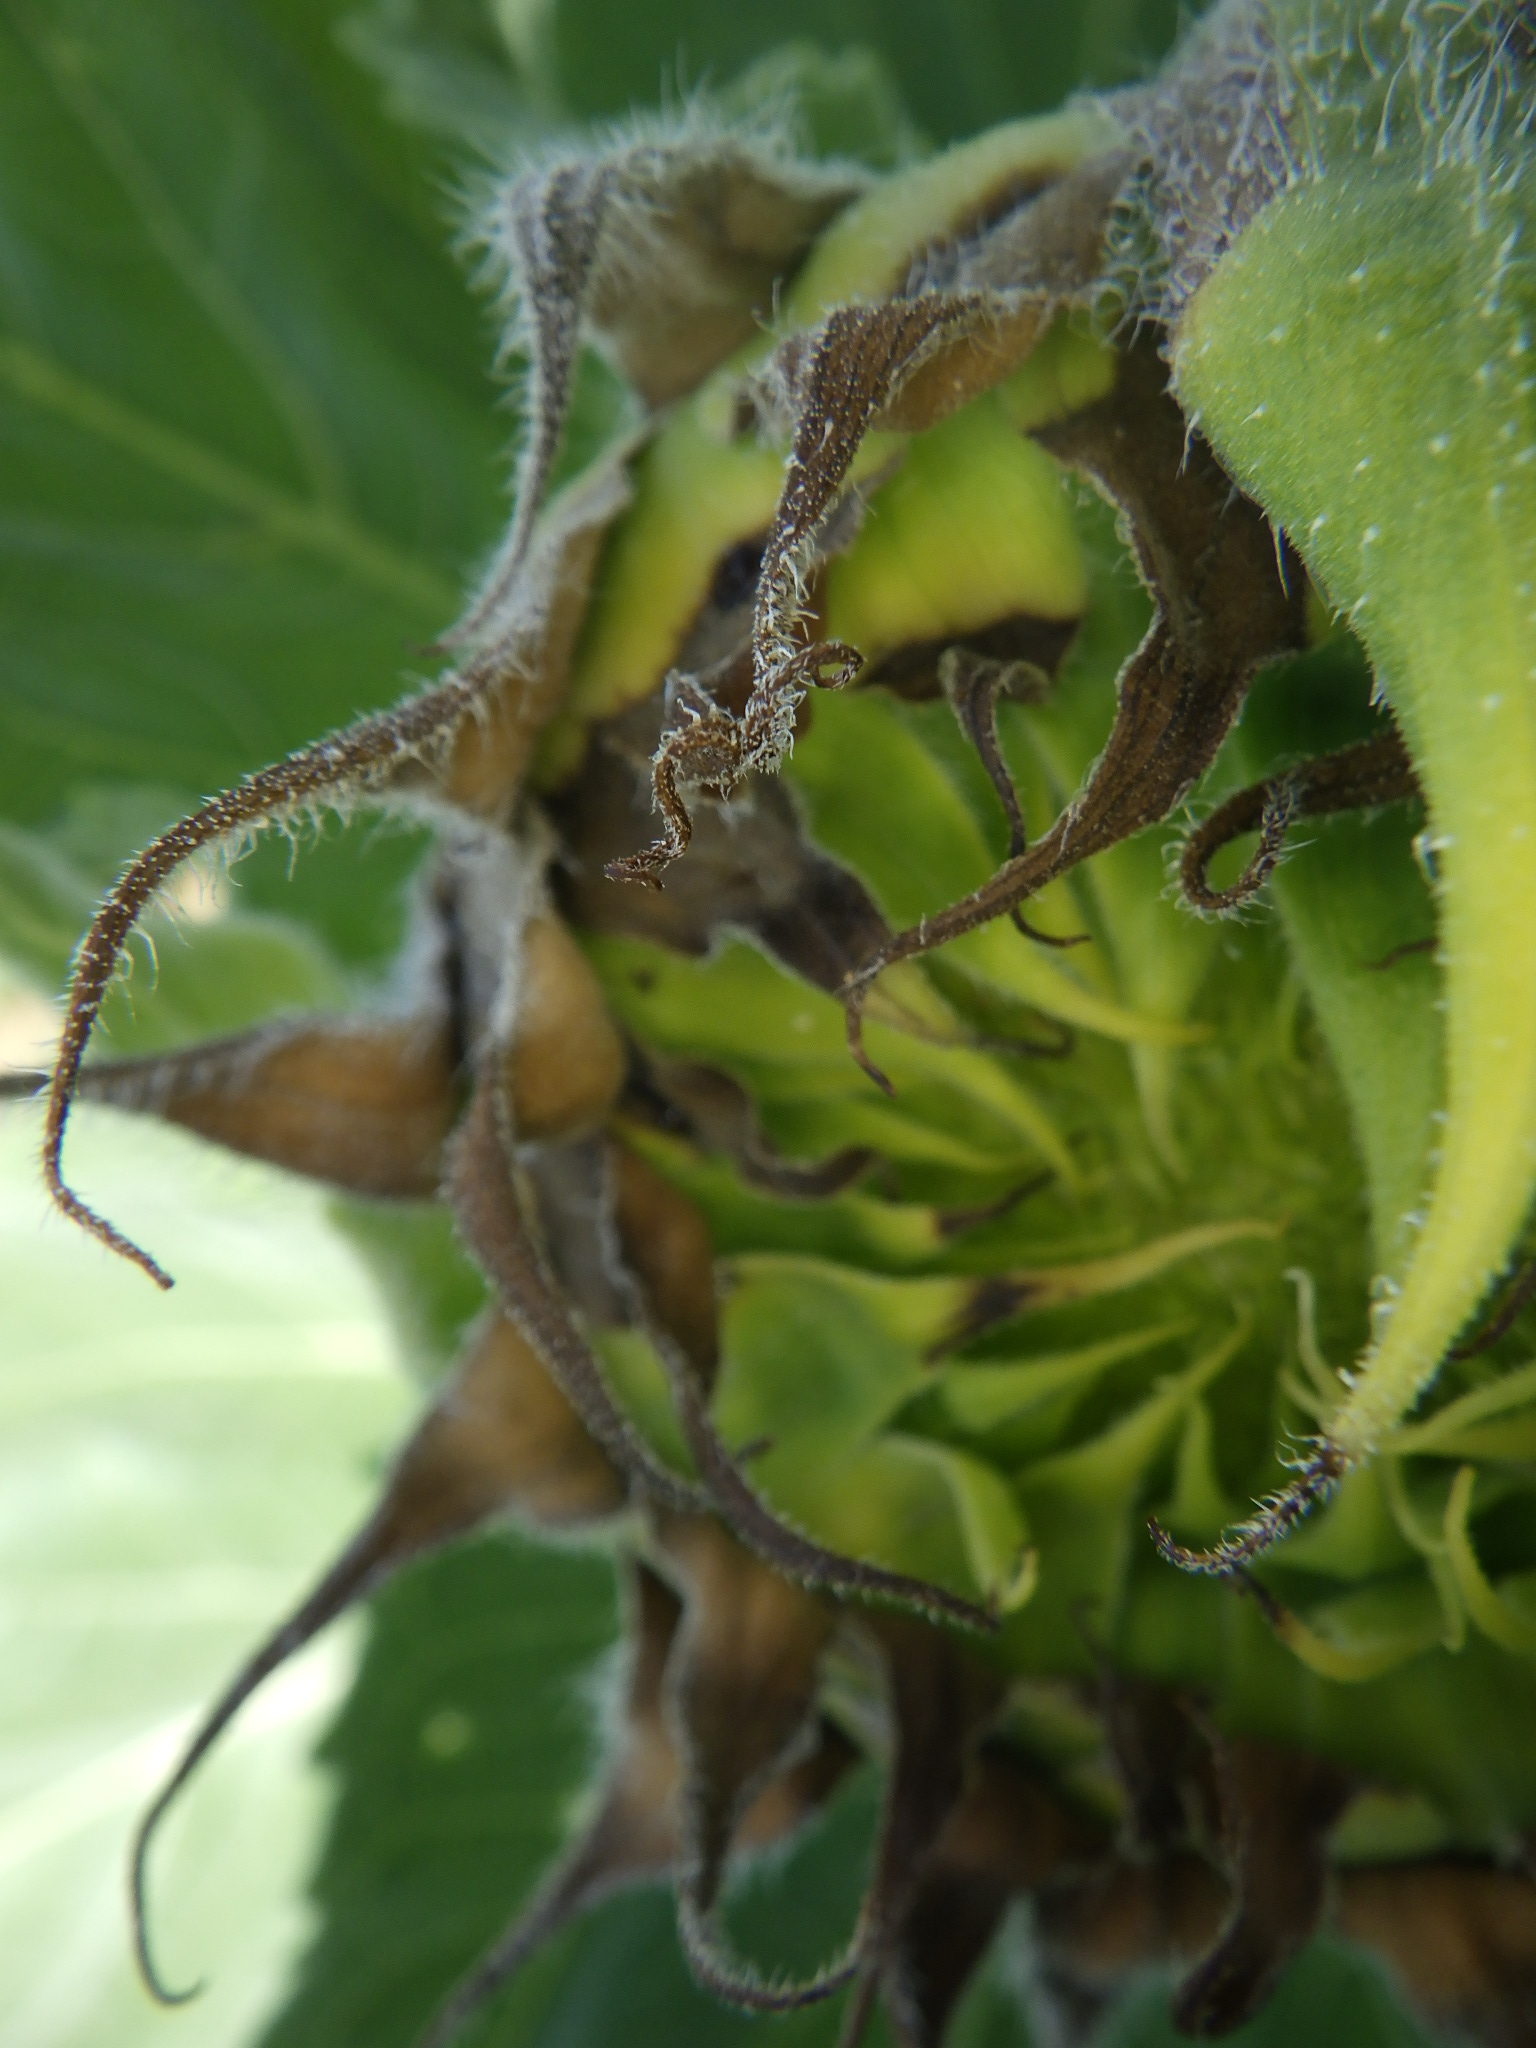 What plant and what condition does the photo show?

sunflower, water stress
